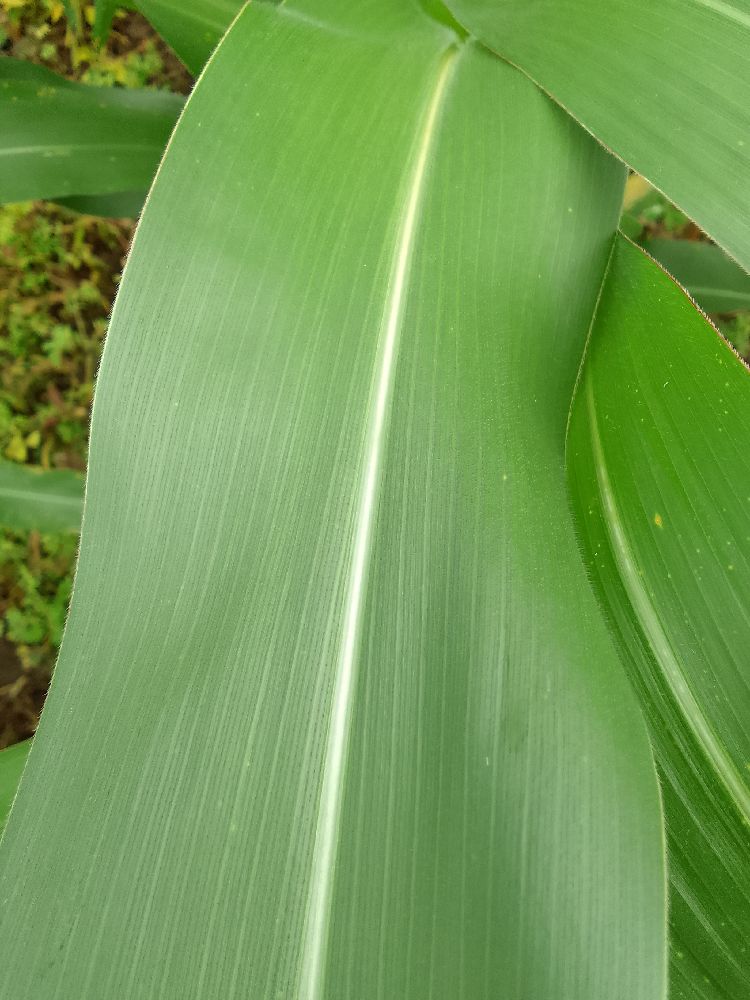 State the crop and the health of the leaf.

maize, healthy
